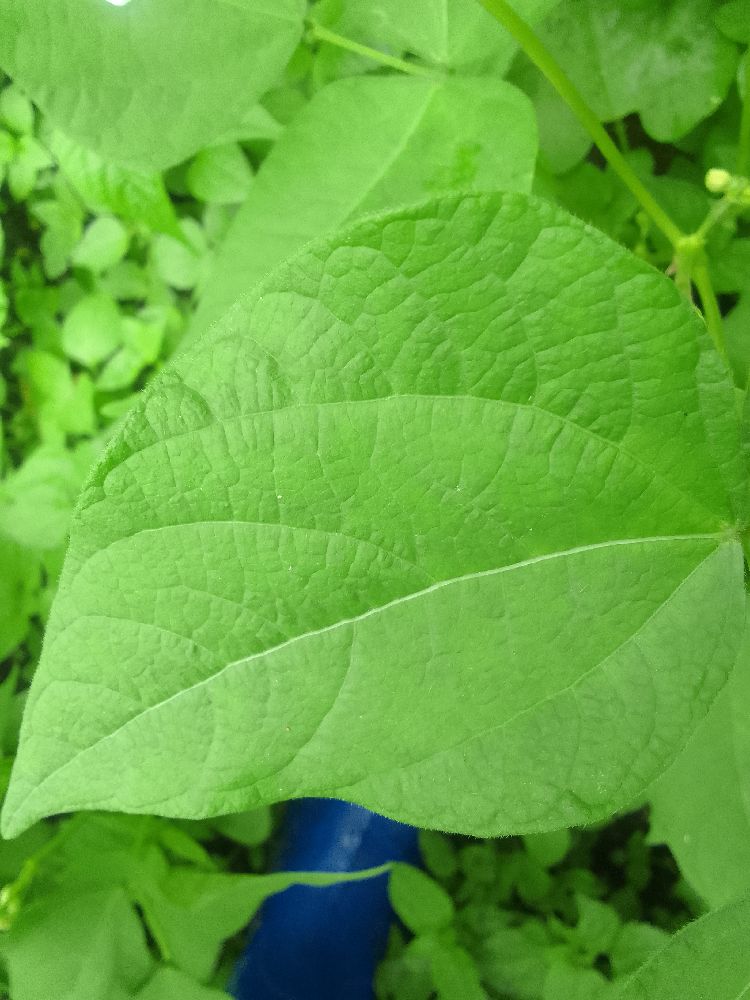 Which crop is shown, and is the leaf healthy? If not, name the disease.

common bean, healthy
